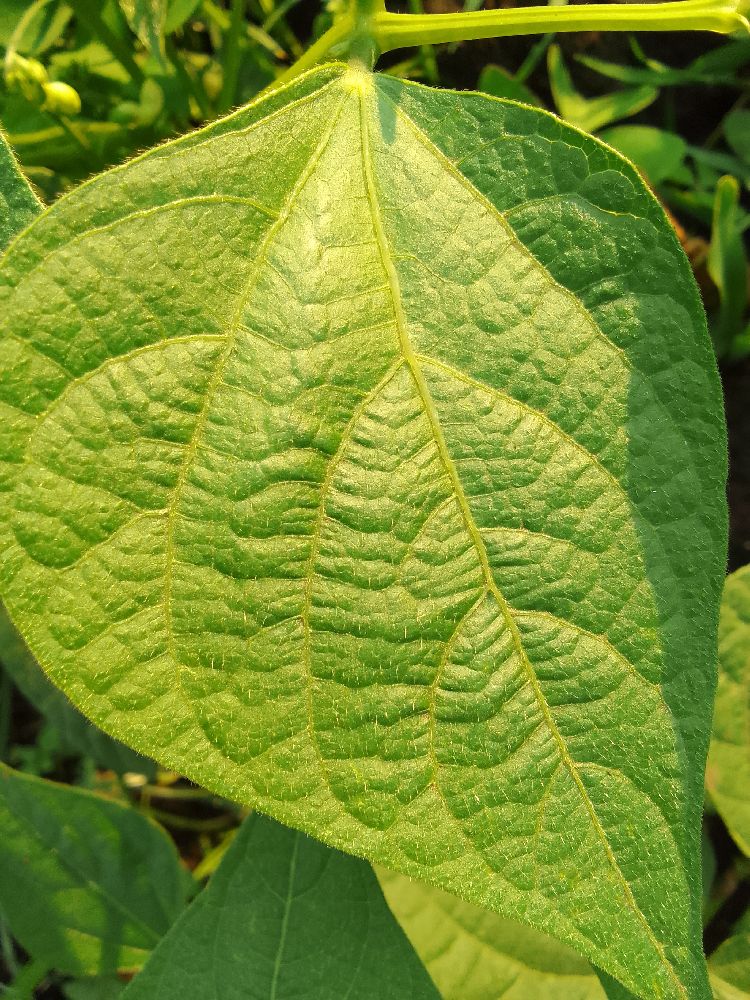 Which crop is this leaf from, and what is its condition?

common bean, healthy
